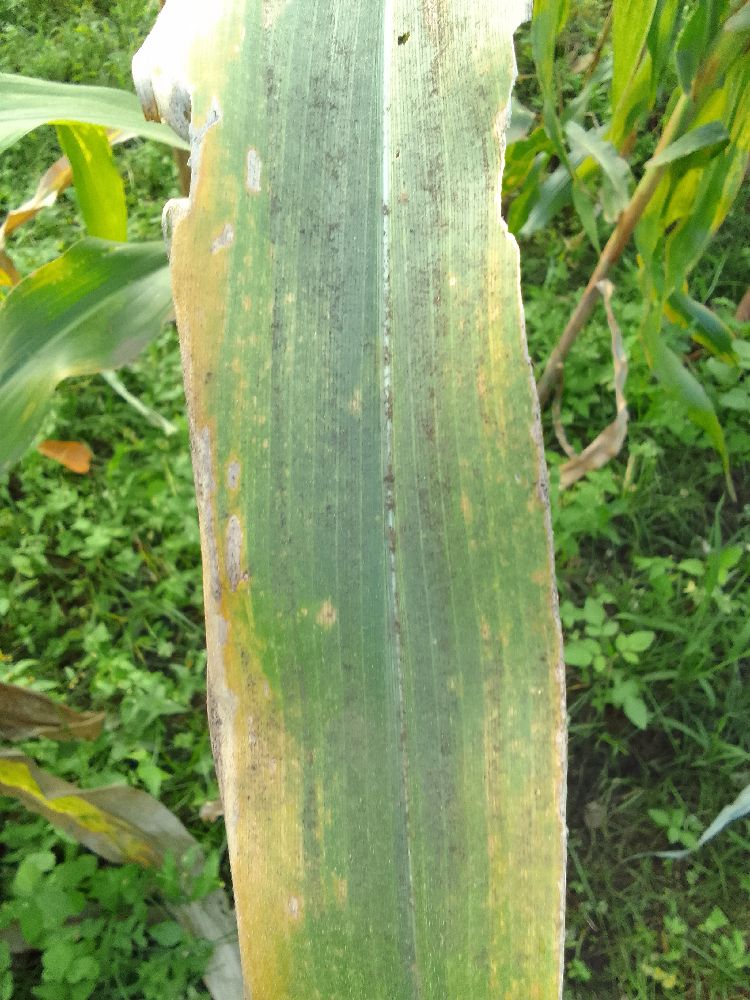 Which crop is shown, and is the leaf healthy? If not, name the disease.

maize, maize lethal necrosis
